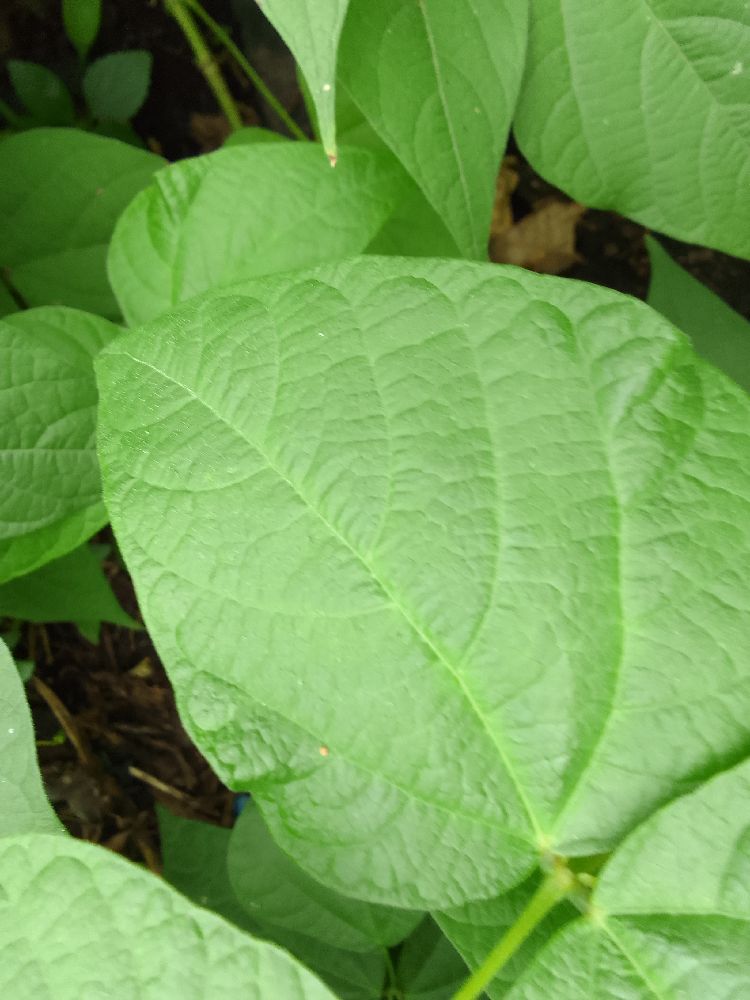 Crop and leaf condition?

common bean, healthy
